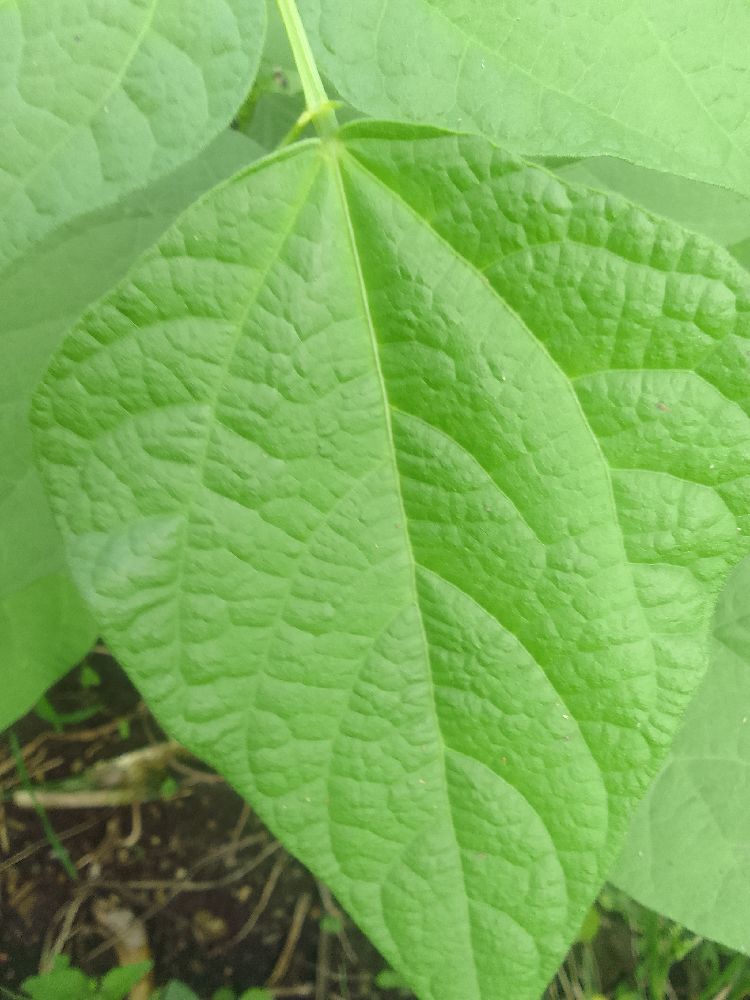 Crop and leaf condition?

common bean, healthy
